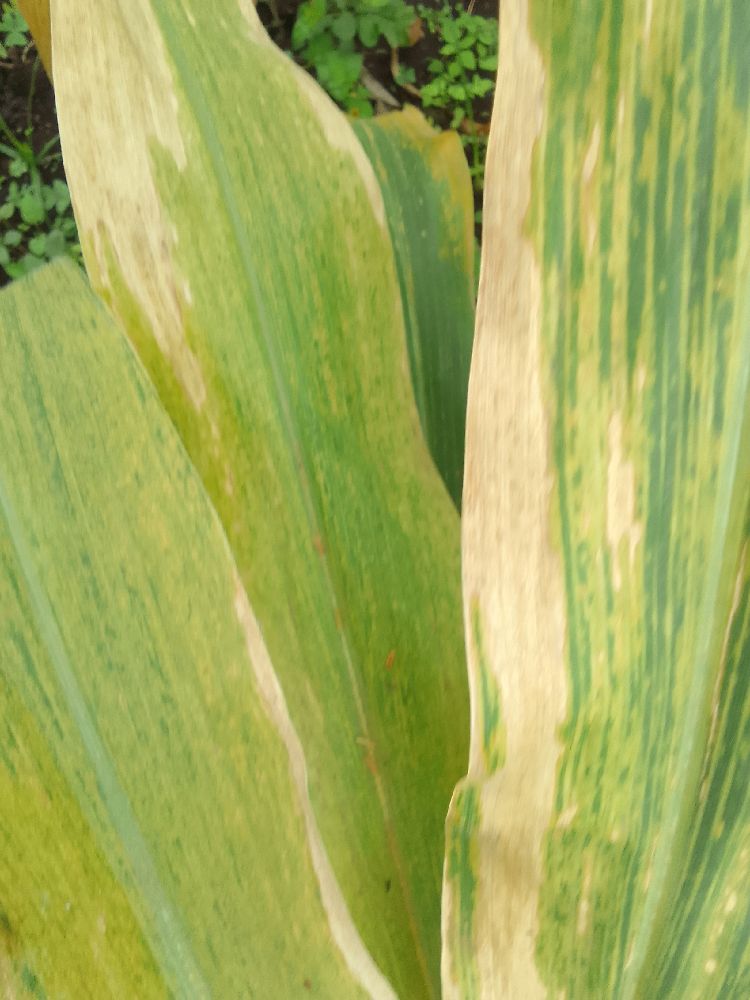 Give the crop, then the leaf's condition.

maize, maize lethal necrosis
